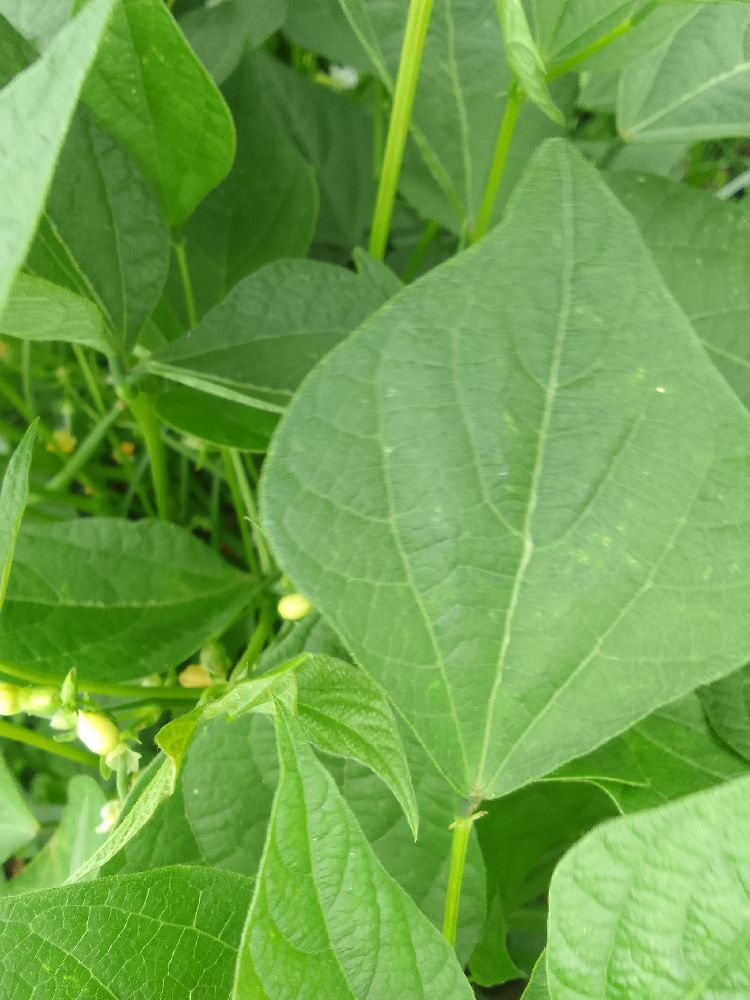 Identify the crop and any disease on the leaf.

common bean, healthy
